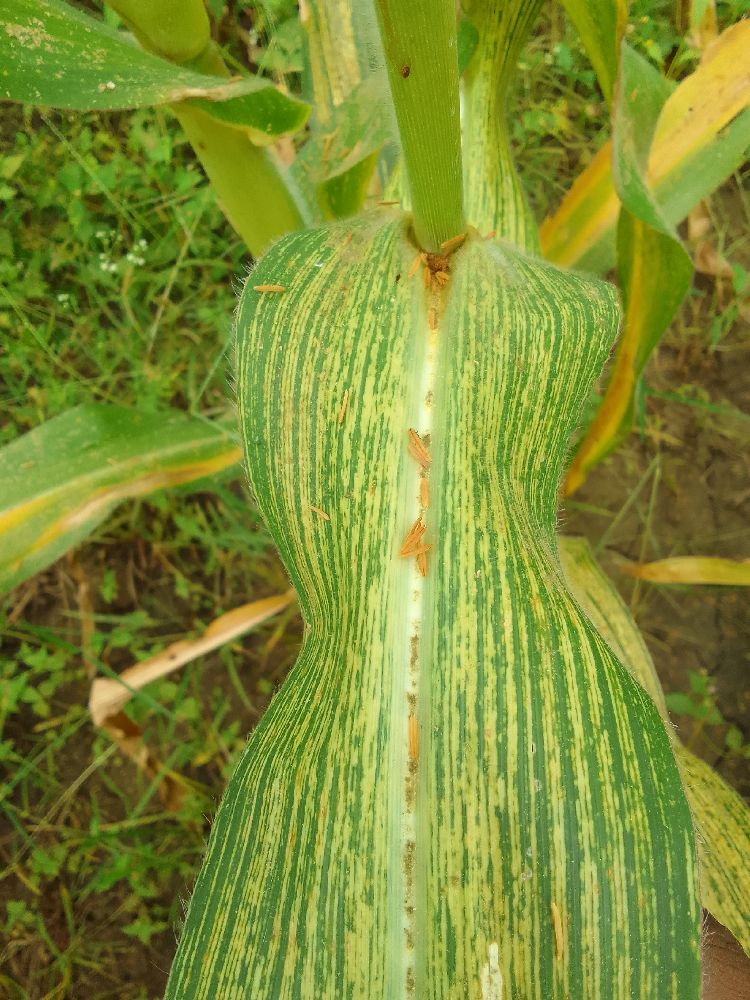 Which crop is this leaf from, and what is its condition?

maize, maize streak virus
